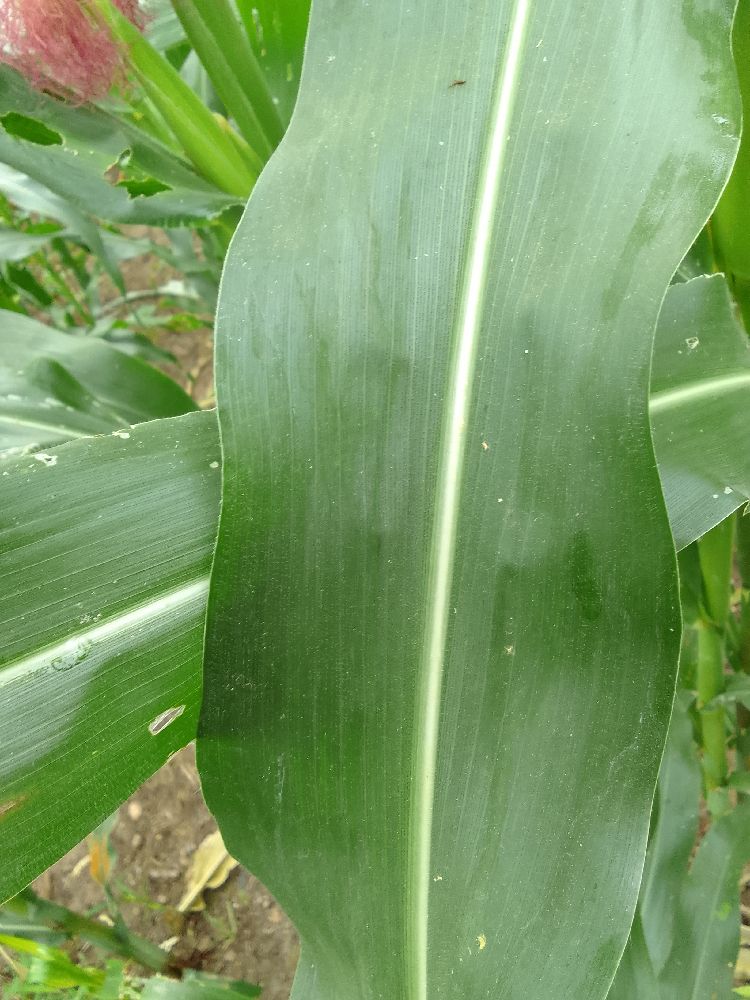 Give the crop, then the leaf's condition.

maize, healthy
